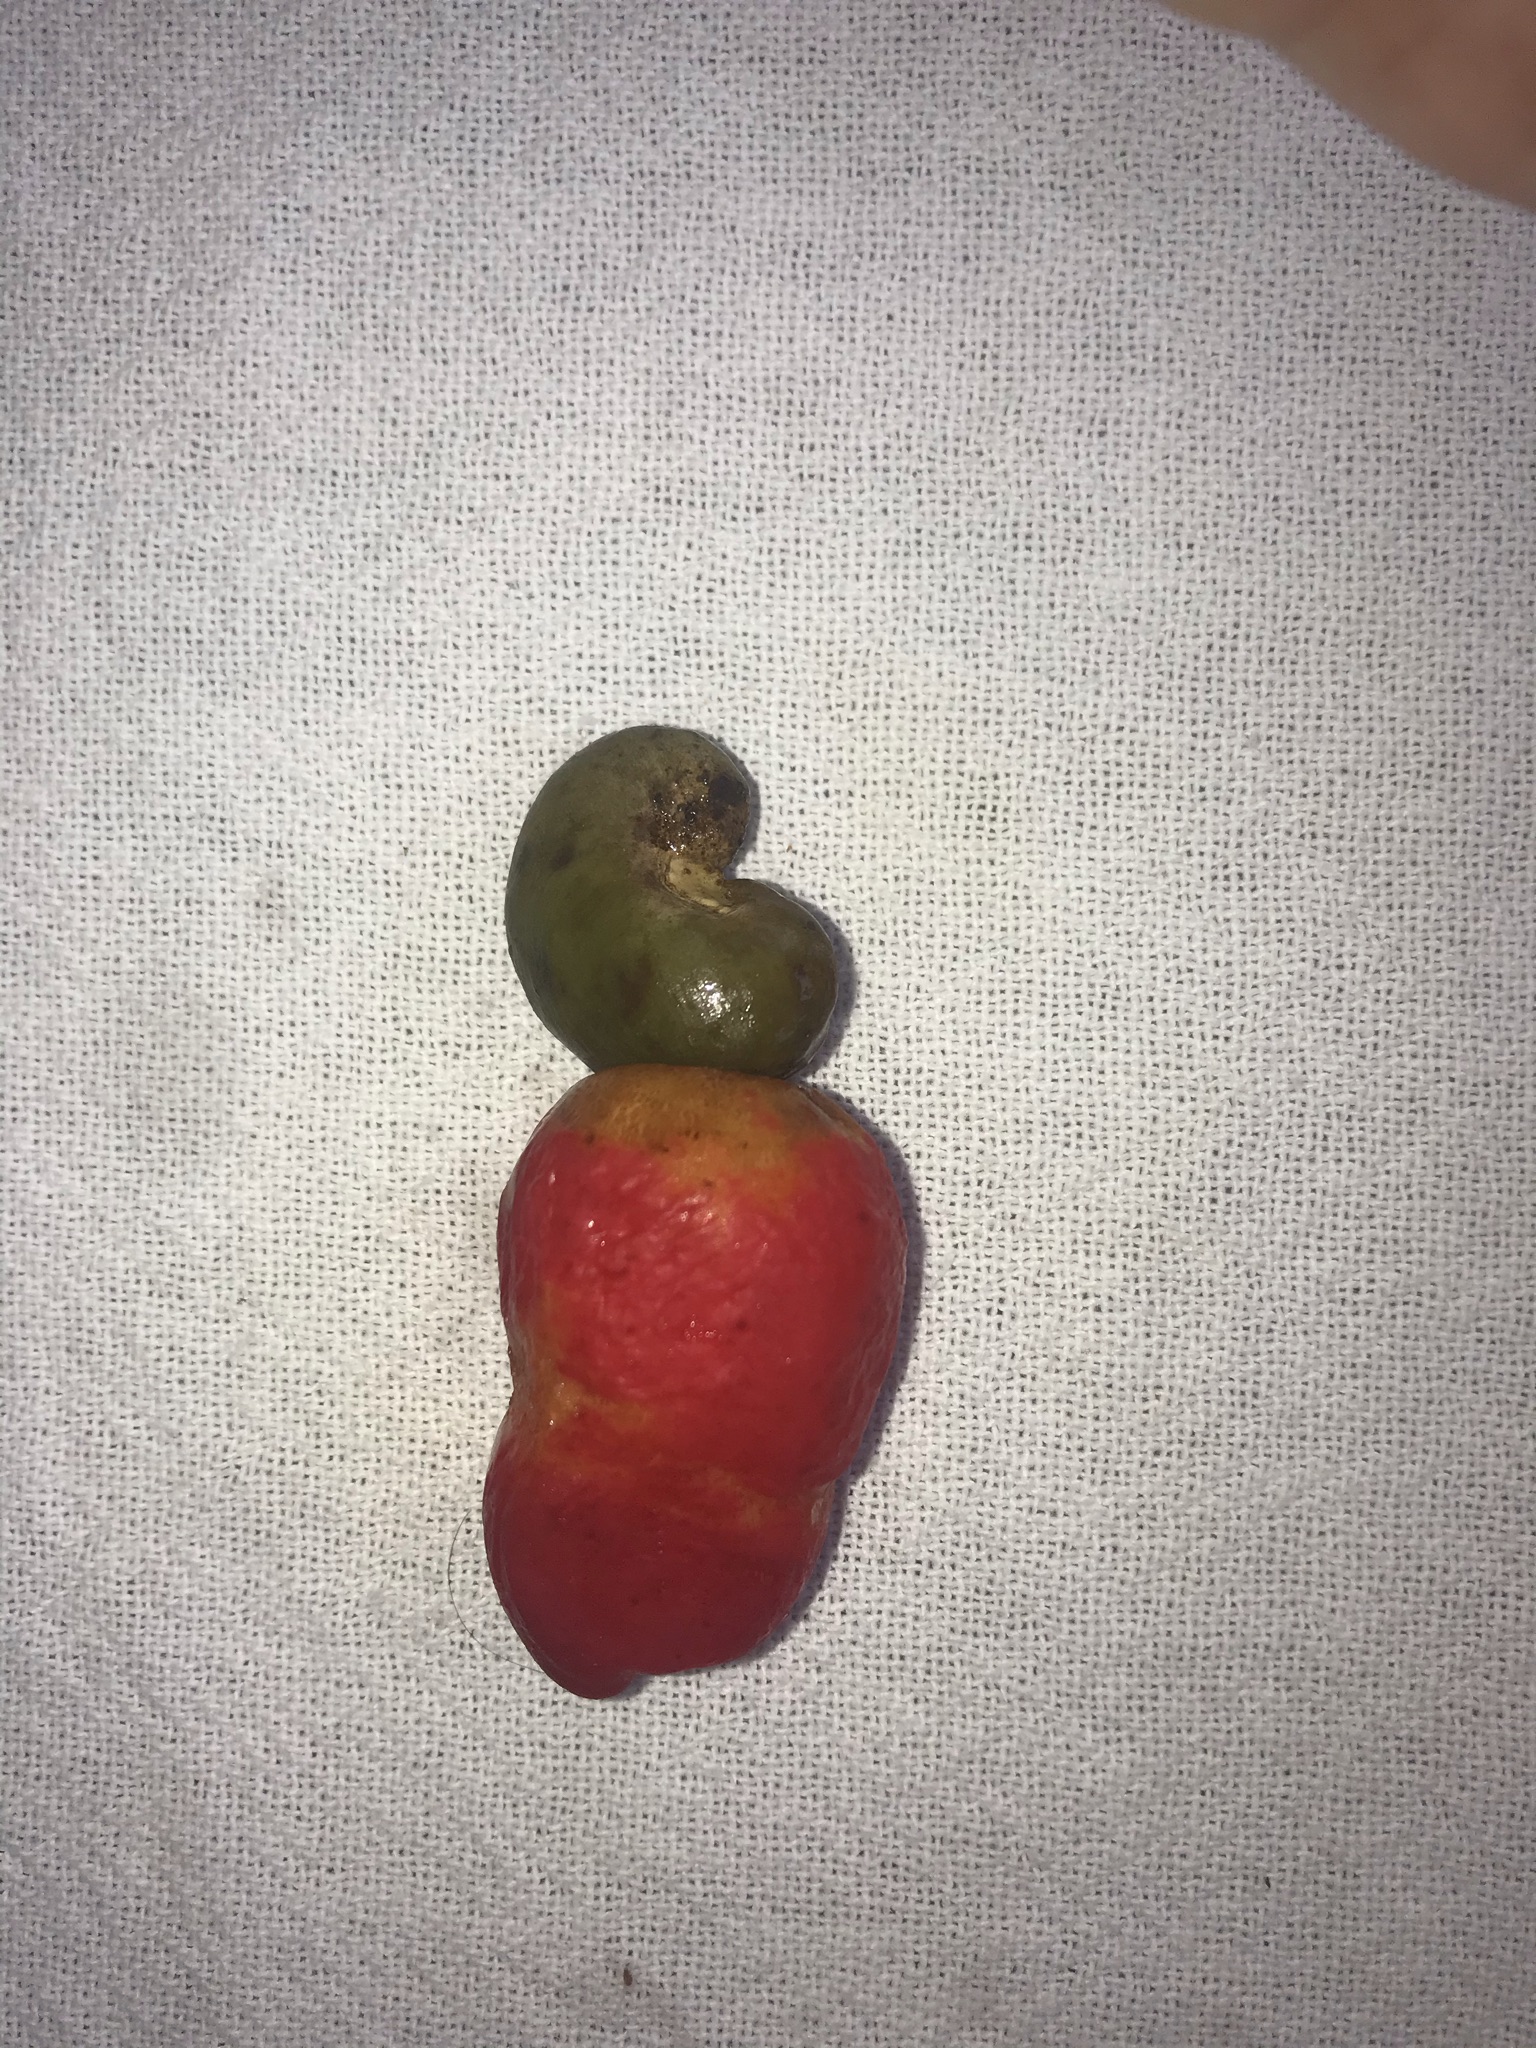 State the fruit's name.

caju vermelho
